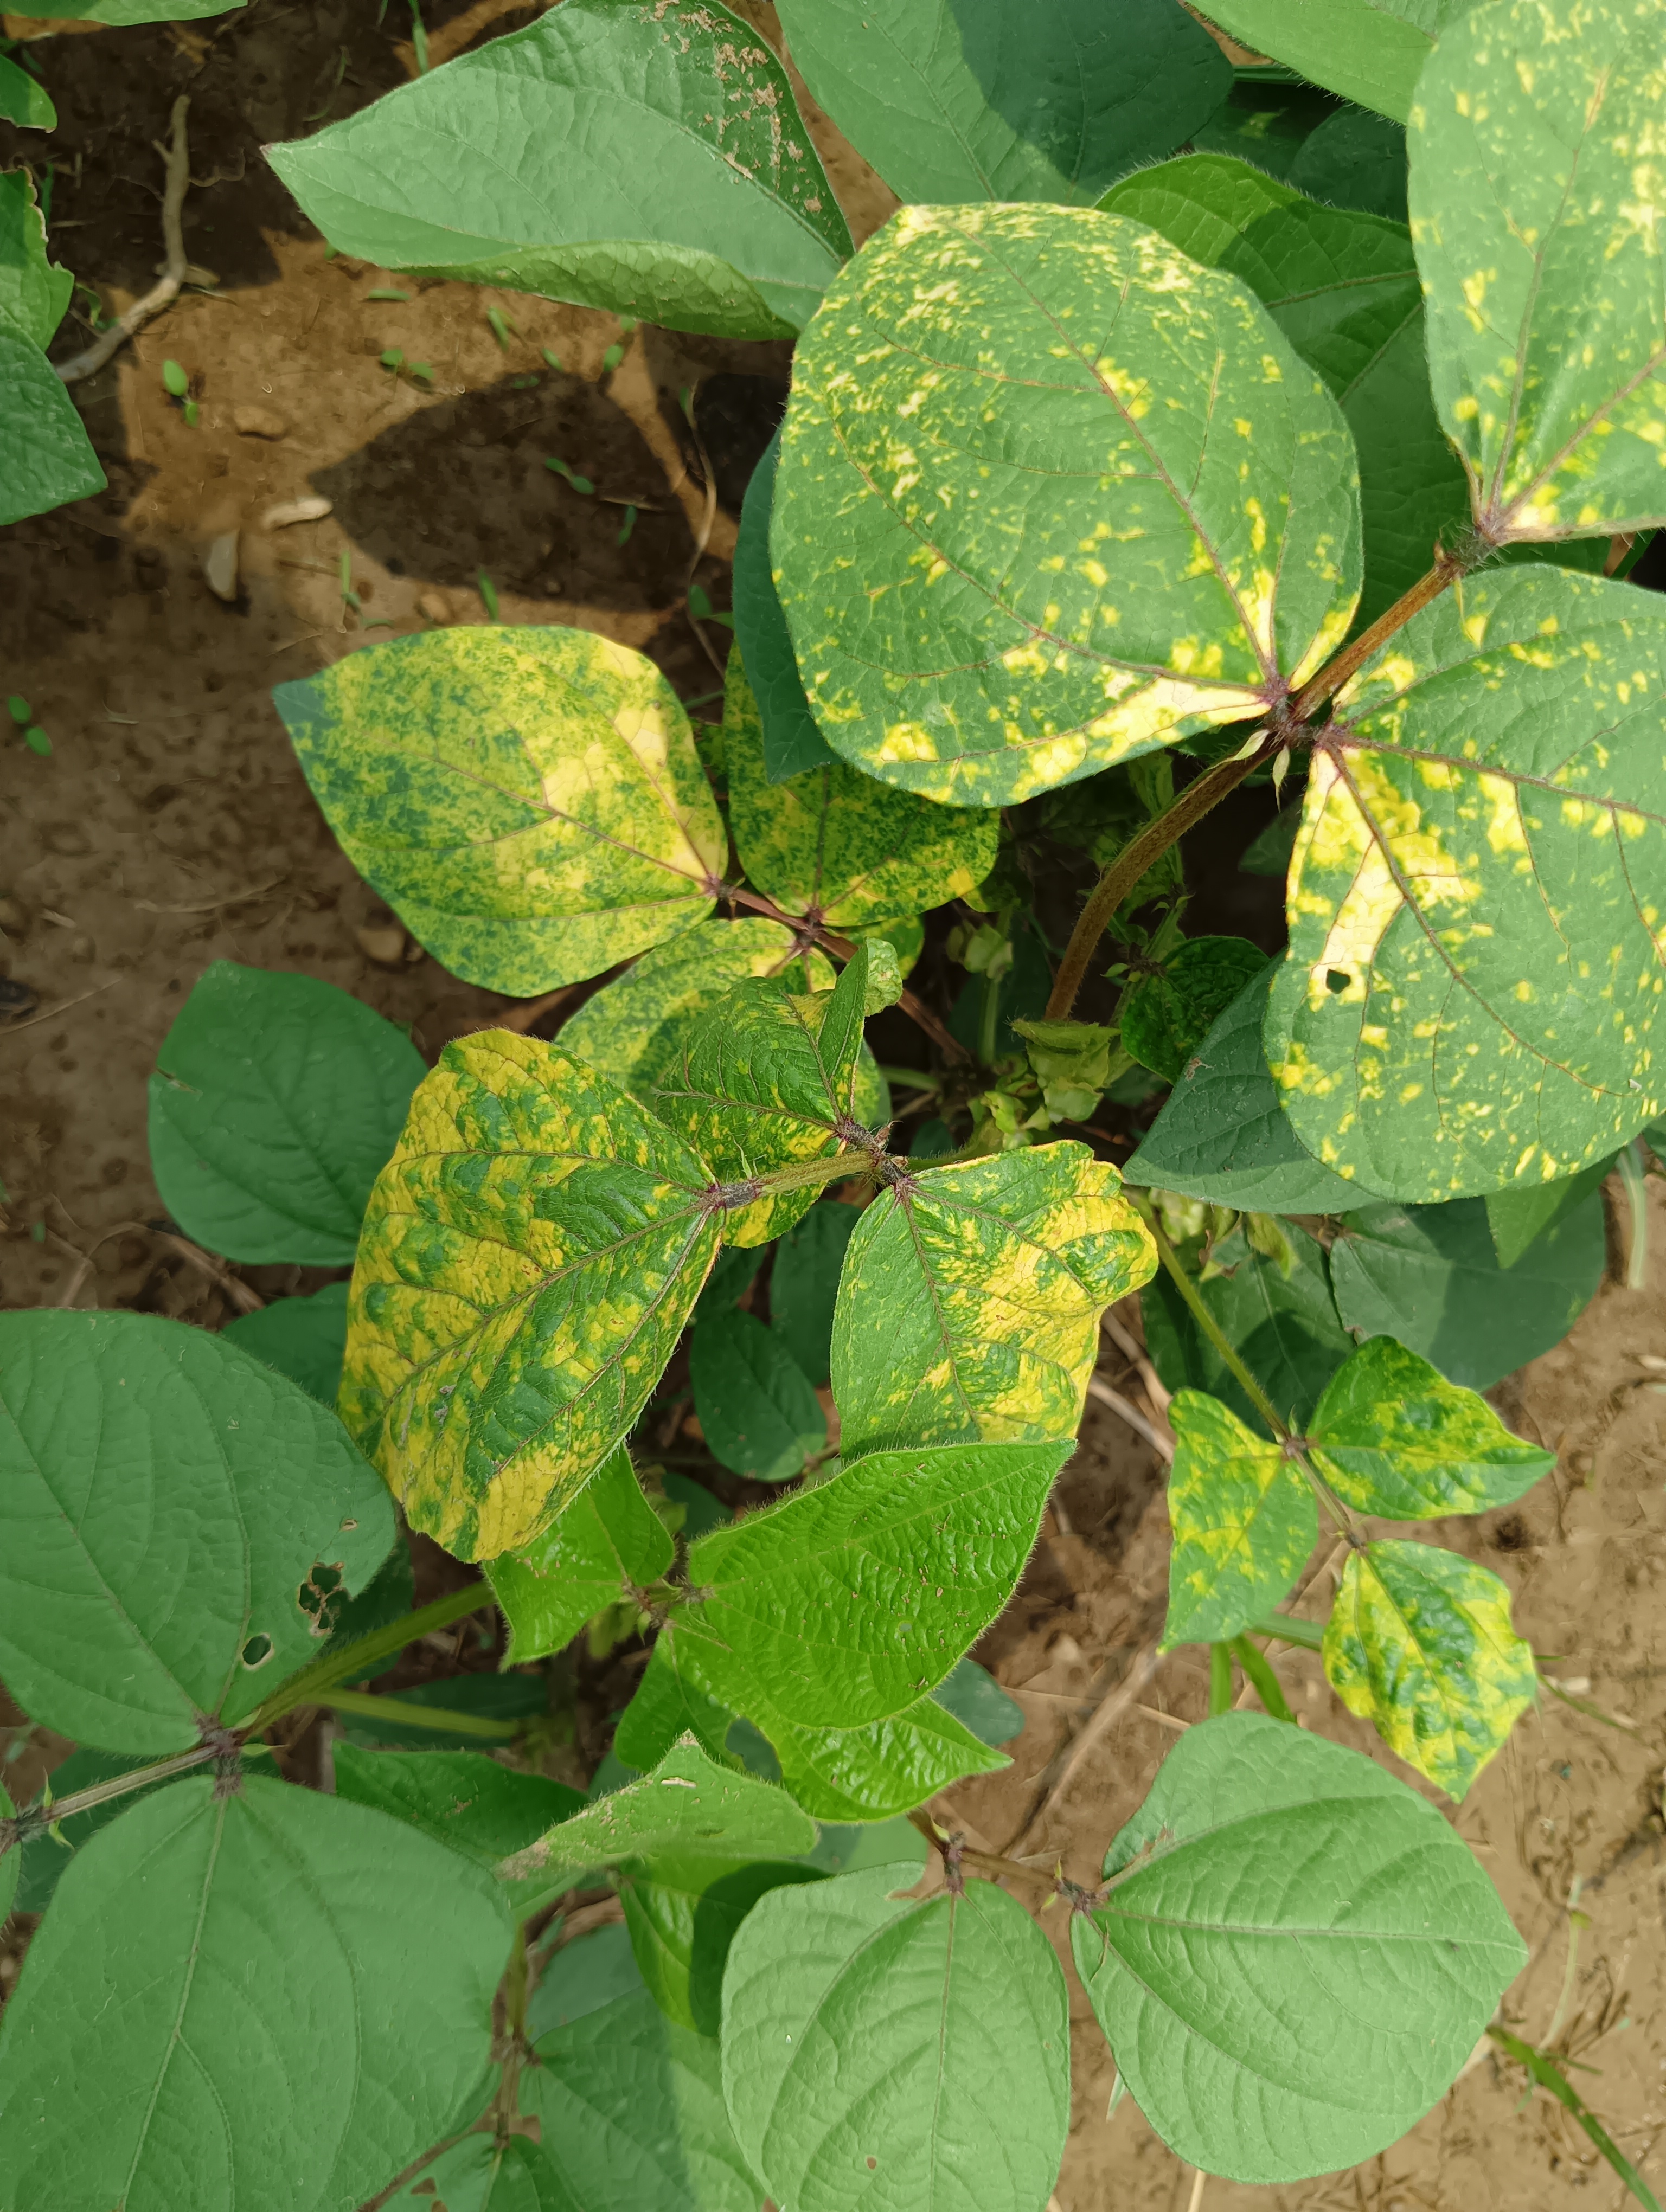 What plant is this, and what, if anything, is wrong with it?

mungbean, yellow mosaic
